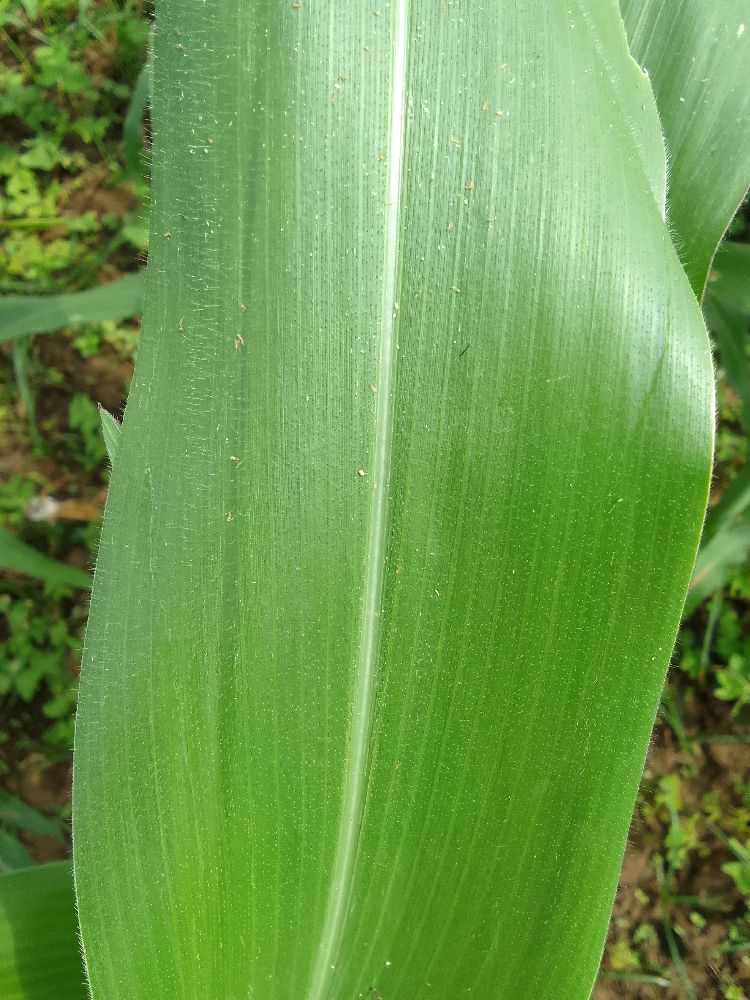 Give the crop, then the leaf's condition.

maize, healthy
